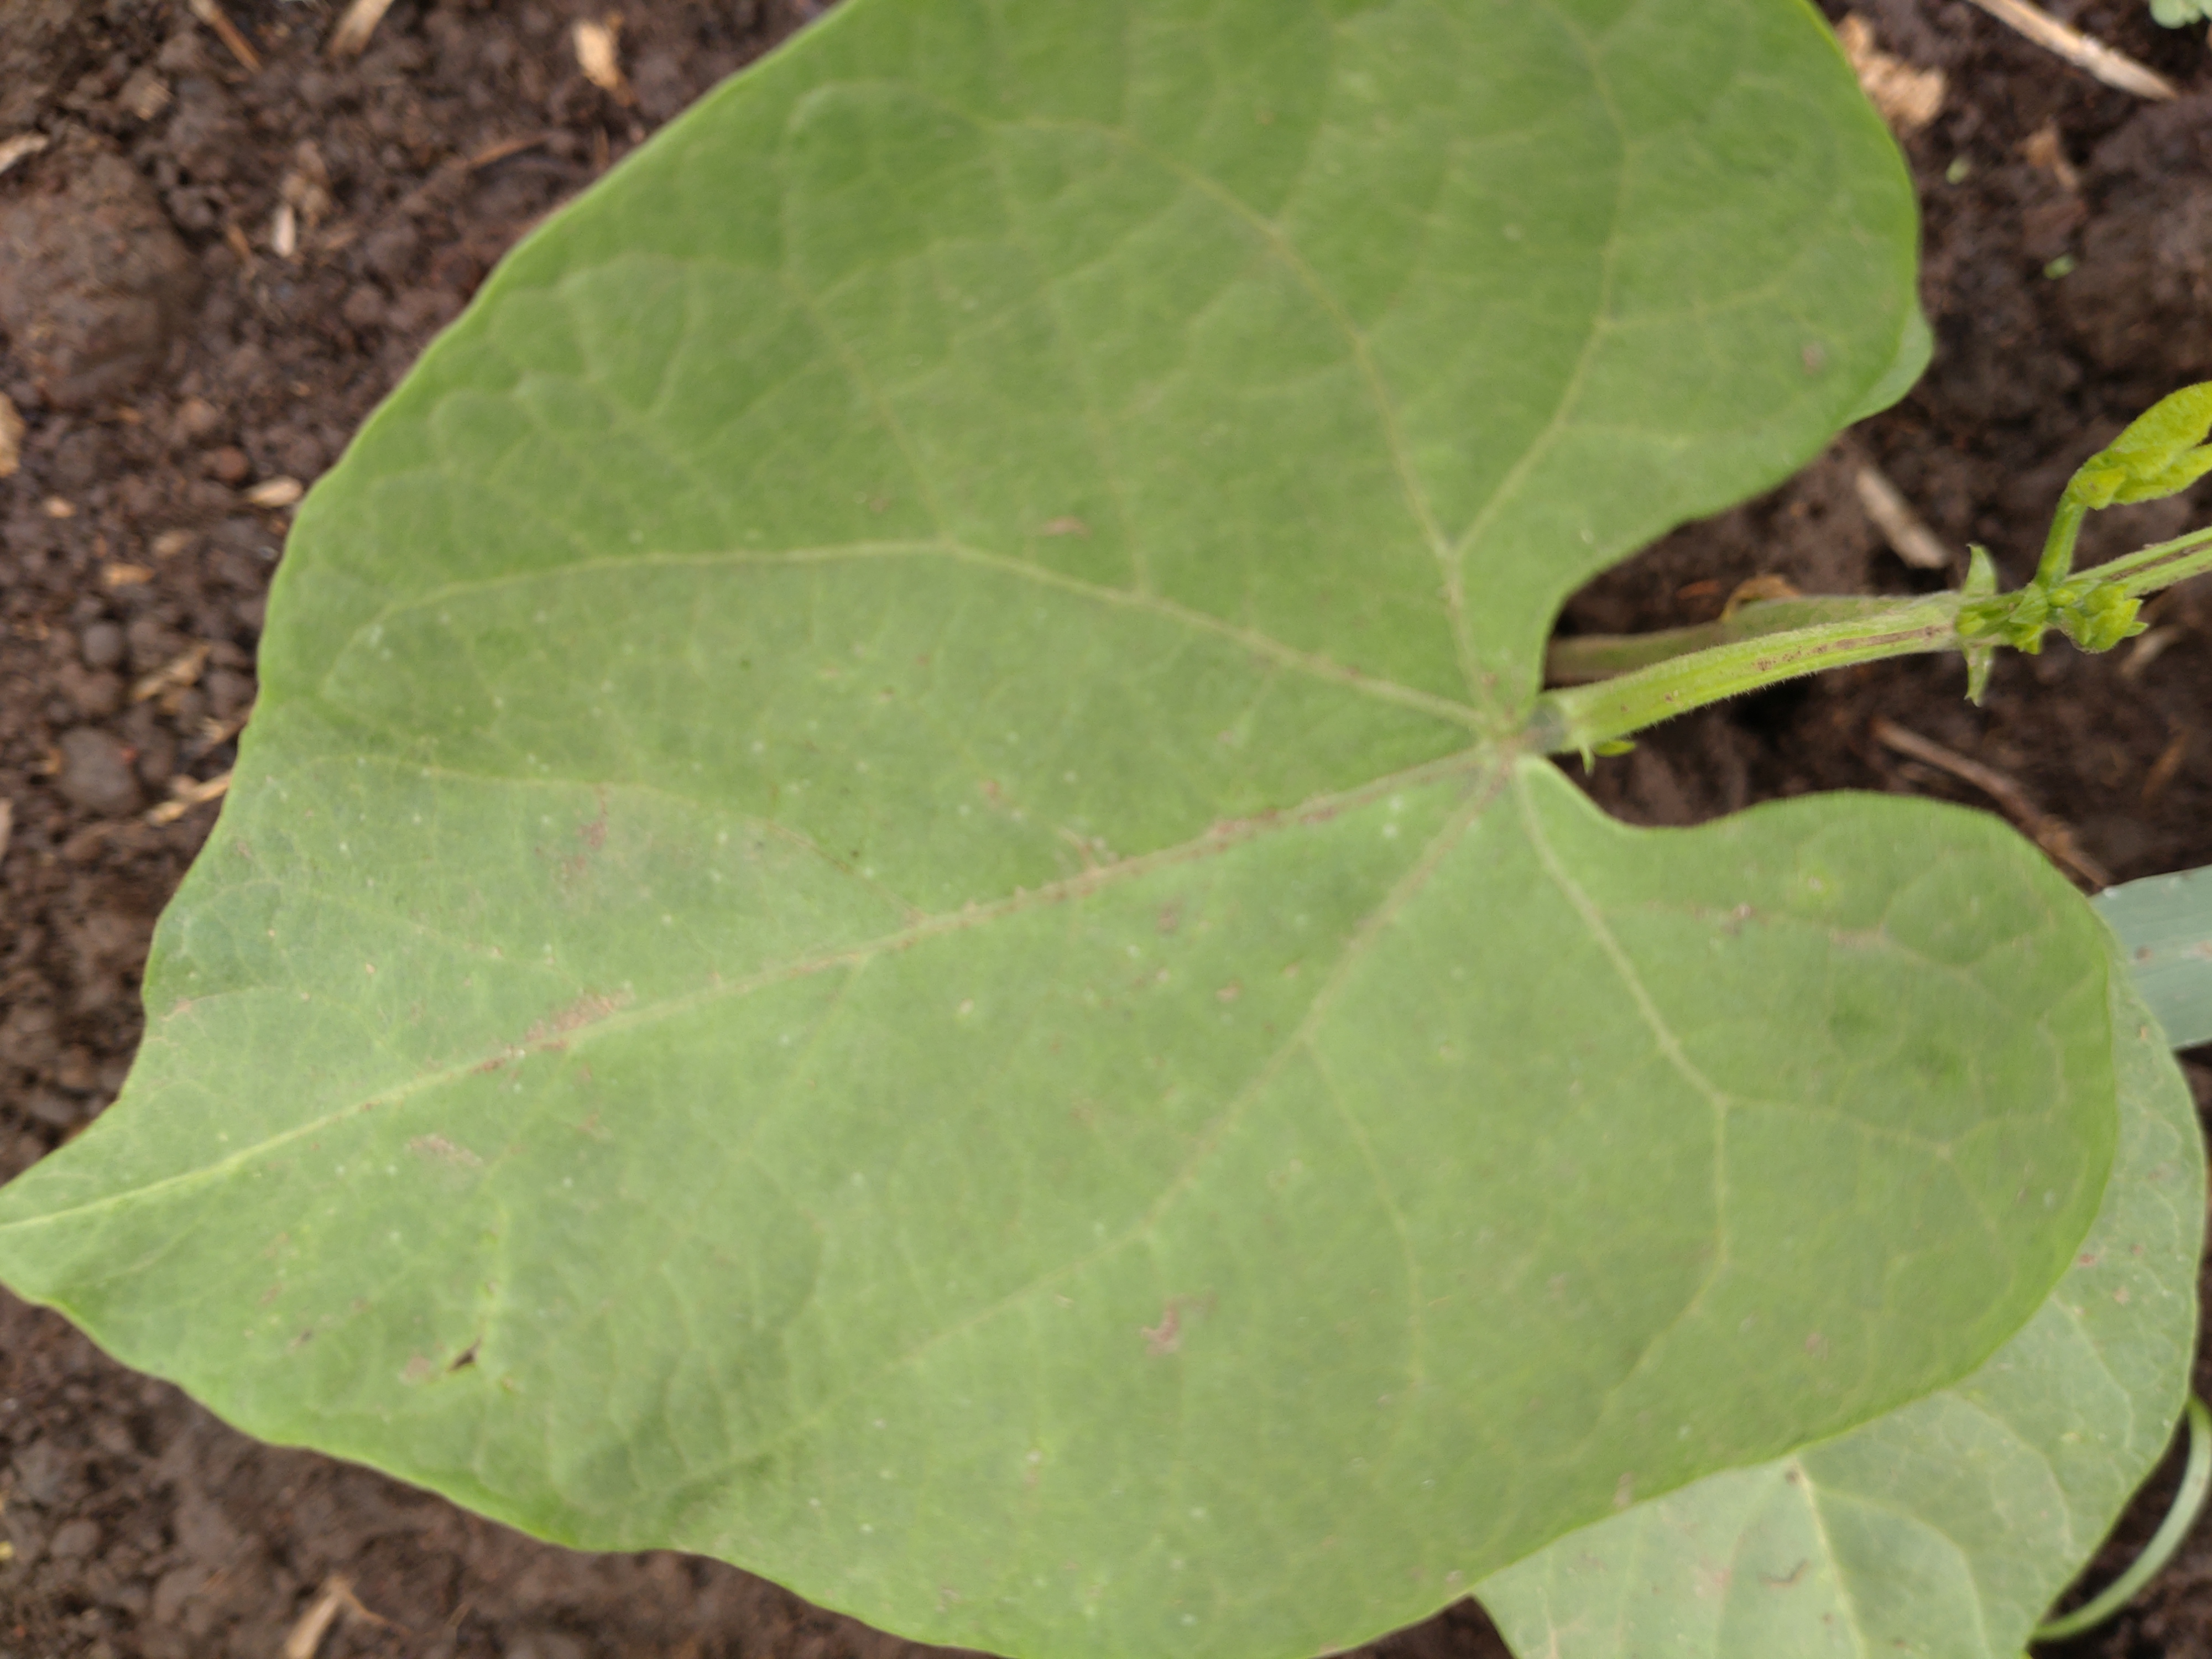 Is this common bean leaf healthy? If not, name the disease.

healthy
